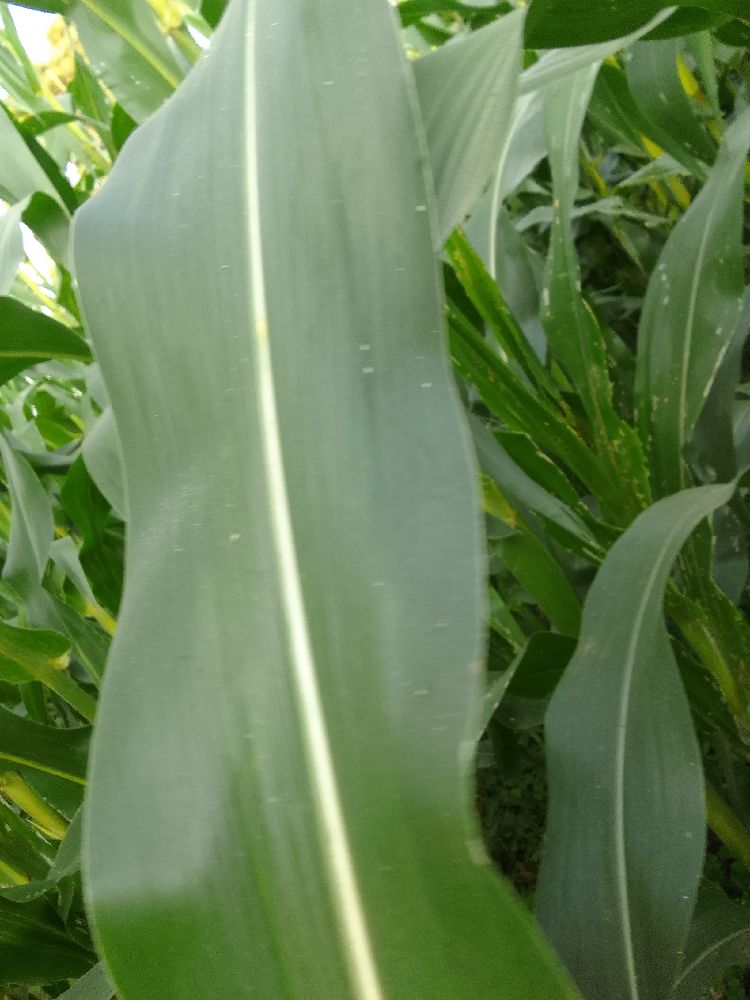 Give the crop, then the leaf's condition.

maize, healthy
